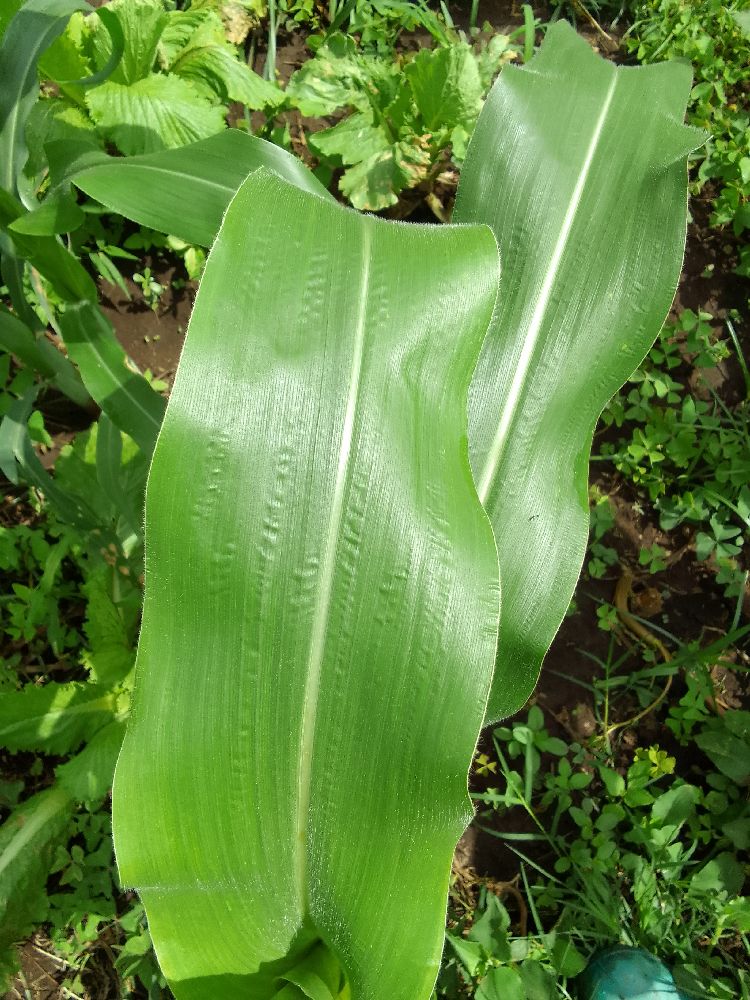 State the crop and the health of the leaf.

maize, healthy
